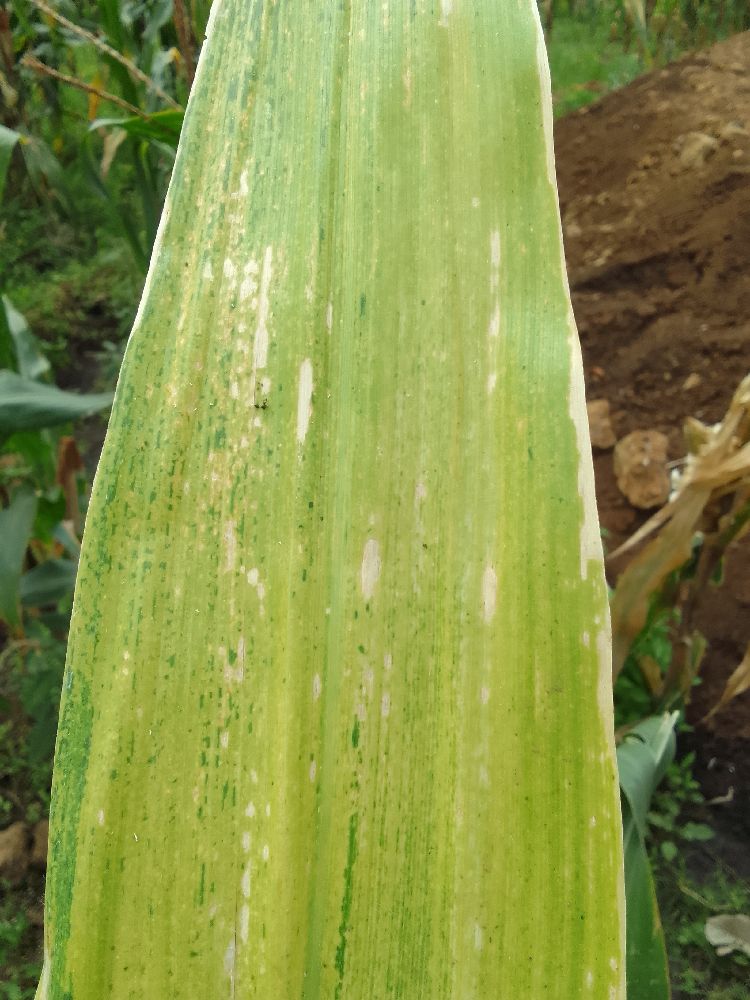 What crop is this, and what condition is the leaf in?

maize, maize lethal necrosis
